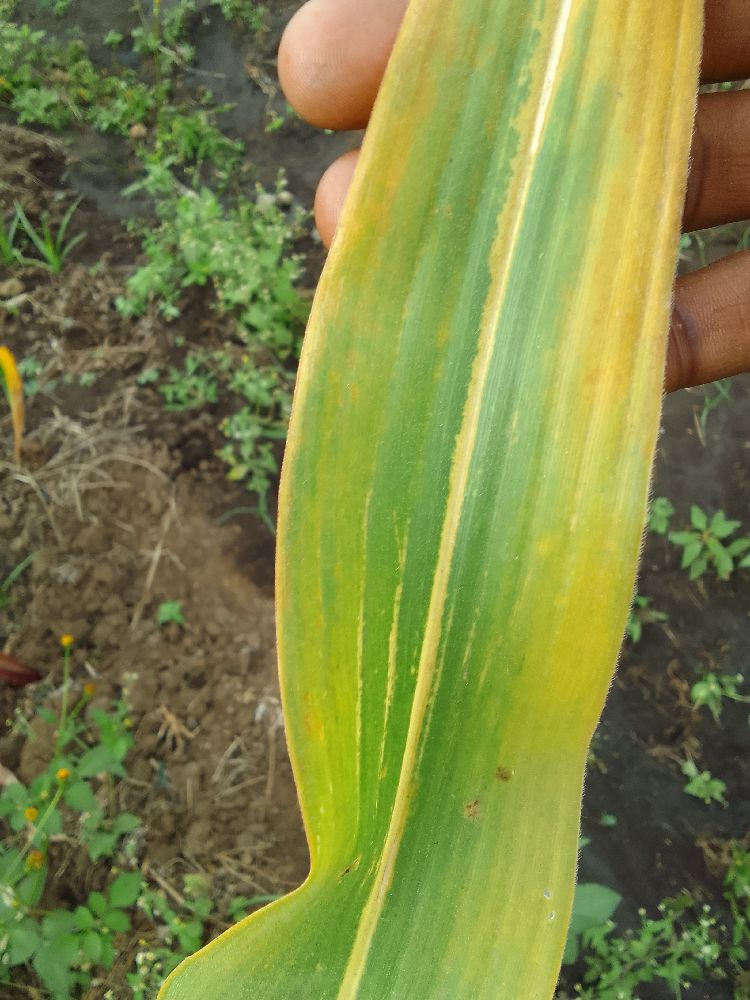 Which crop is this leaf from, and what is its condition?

maize, maize lethal necrosis
